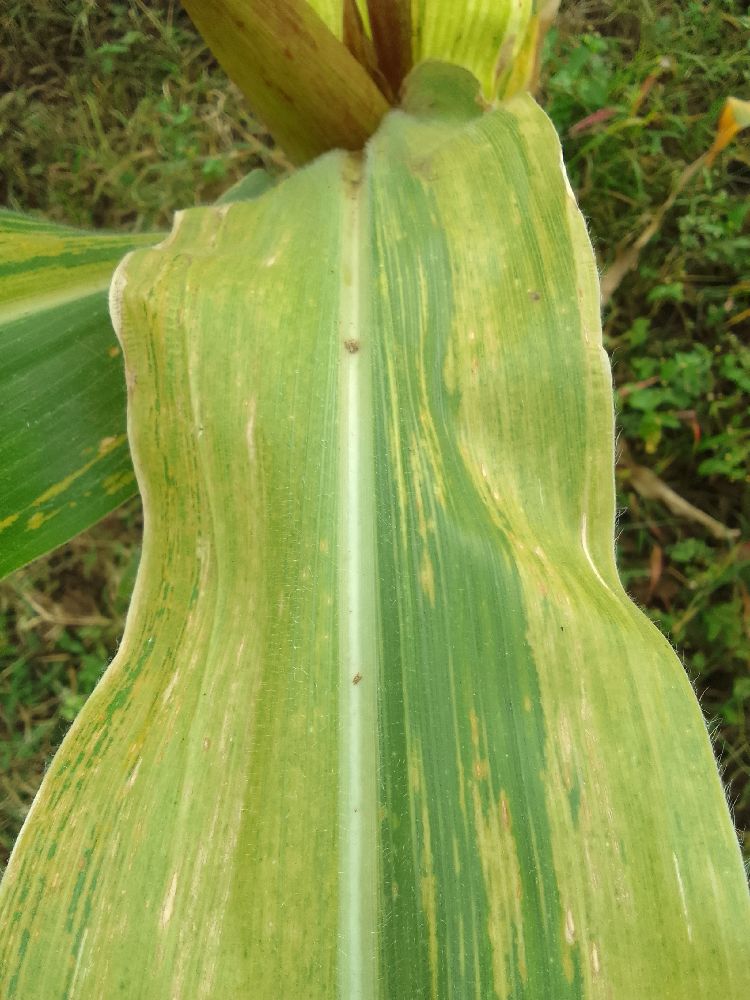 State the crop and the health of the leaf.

maize, maize lethal necrosis
